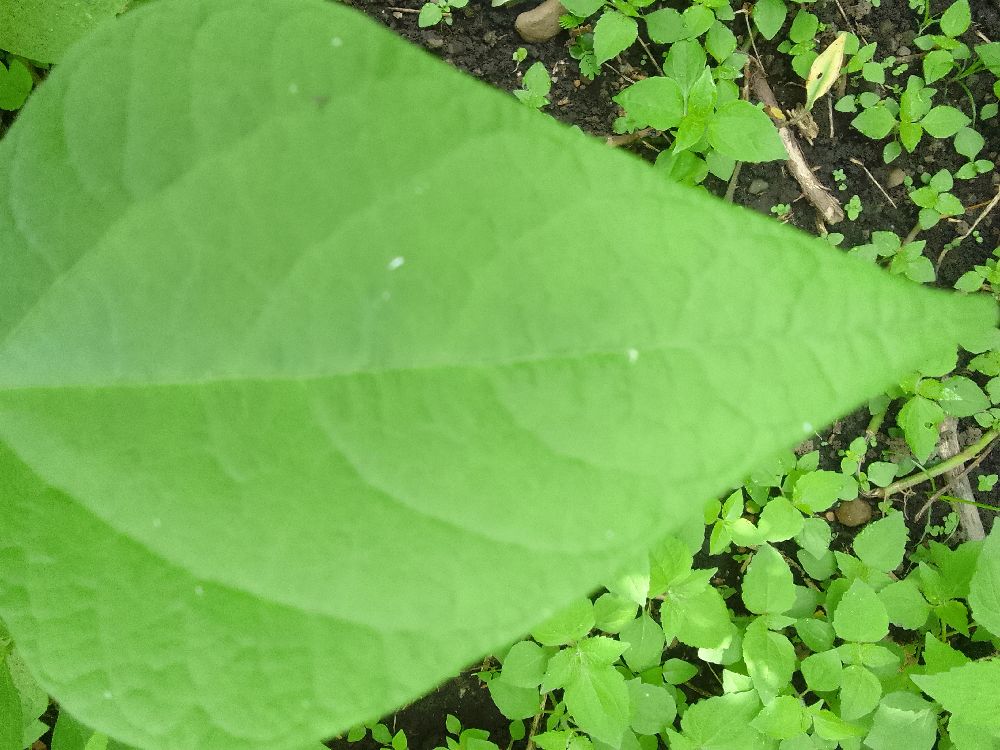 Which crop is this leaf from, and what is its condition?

common bean, healthy
